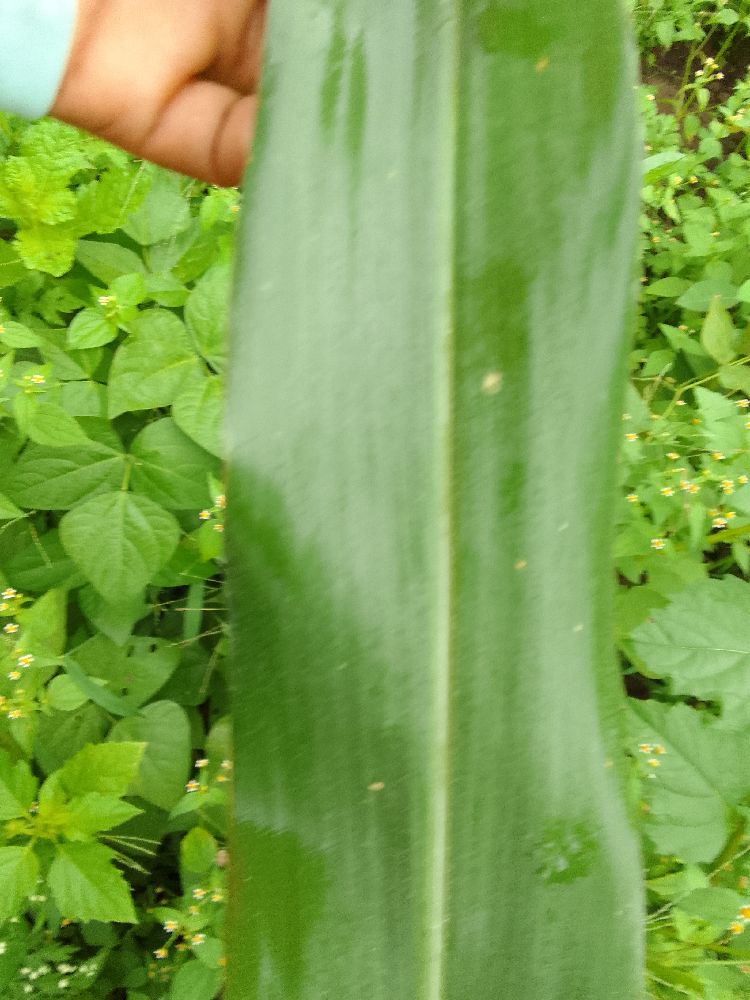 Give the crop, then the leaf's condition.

maize, healthy
